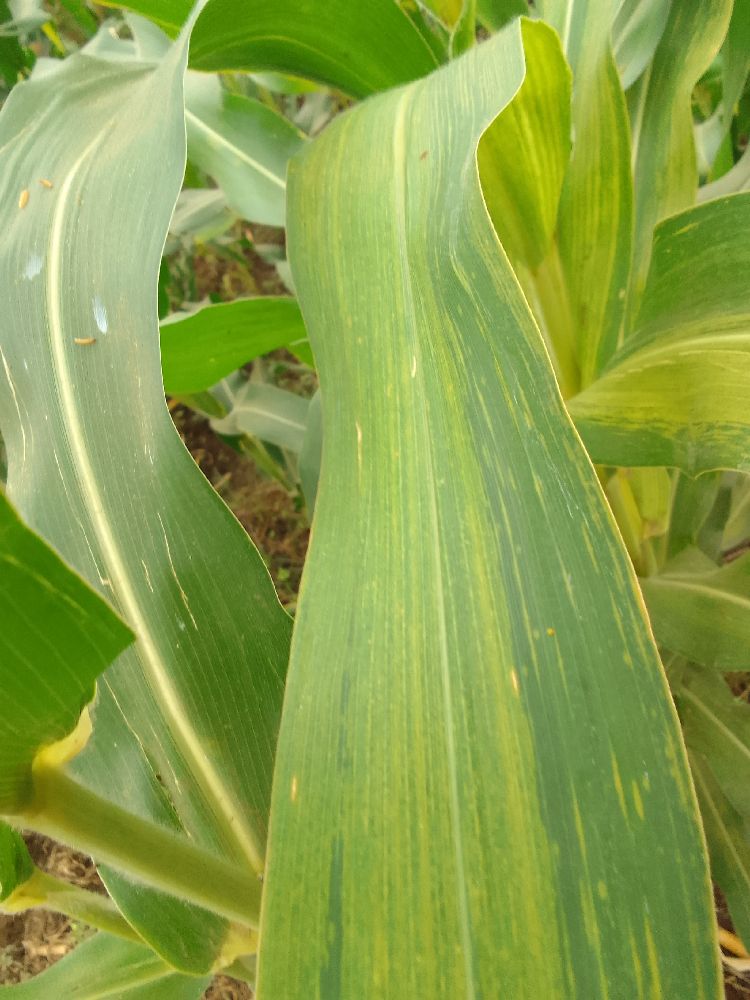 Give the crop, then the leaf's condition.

maize, maize lethal necrosis
